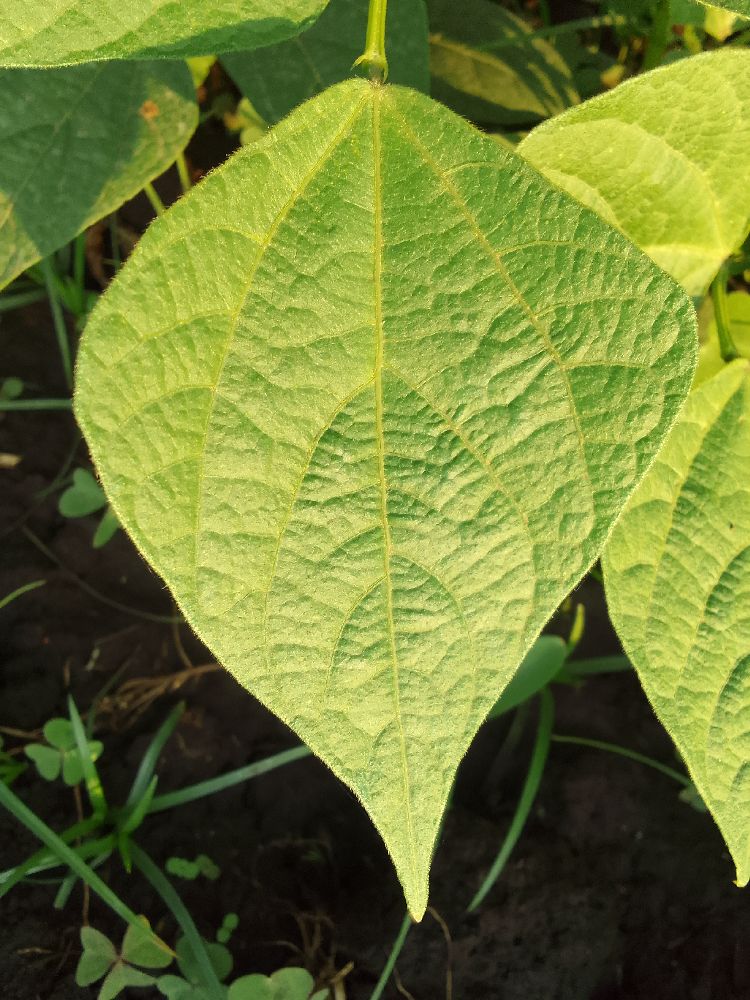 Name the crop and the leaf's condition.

common bean, healthy
